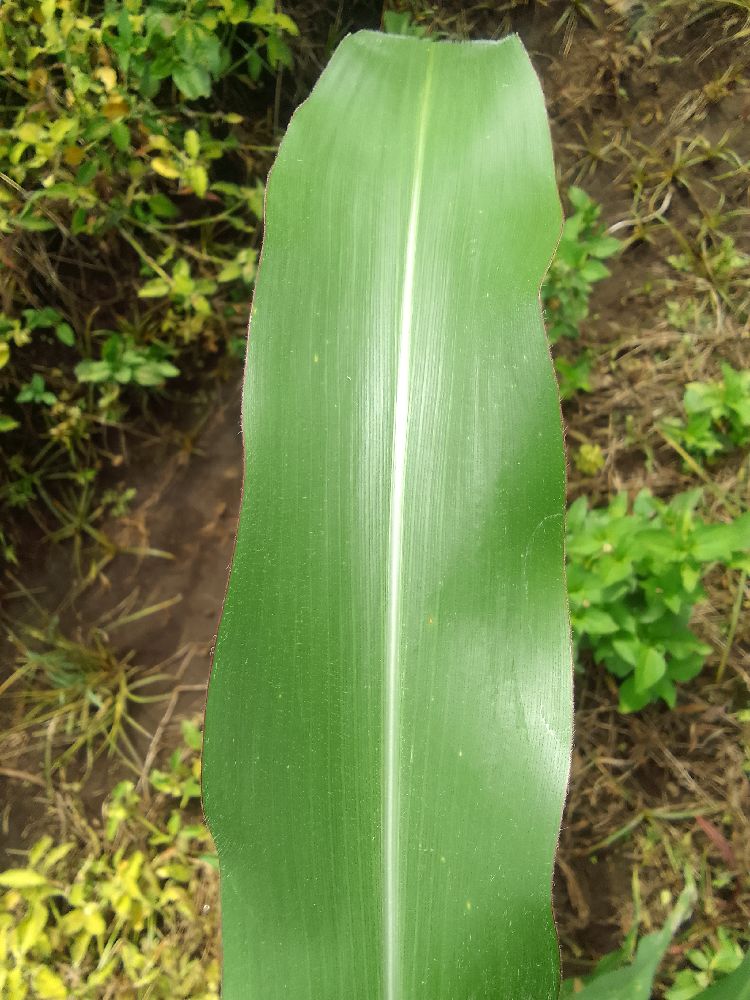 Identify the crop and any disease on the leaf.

maize, healthy
